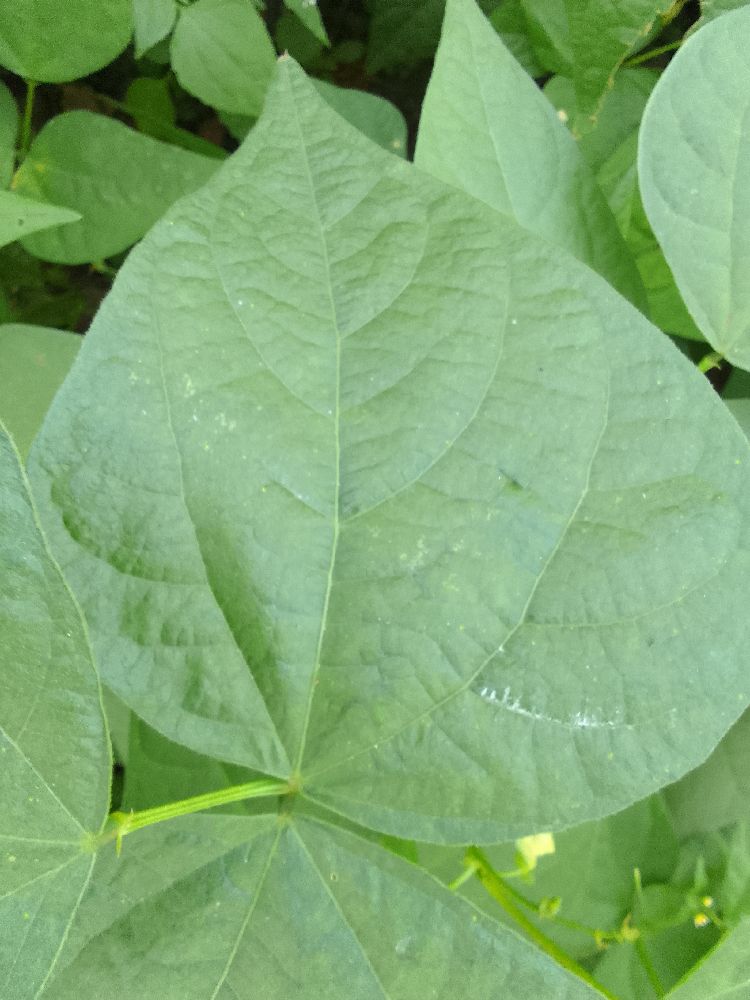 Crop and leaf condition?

common bean, healthy
